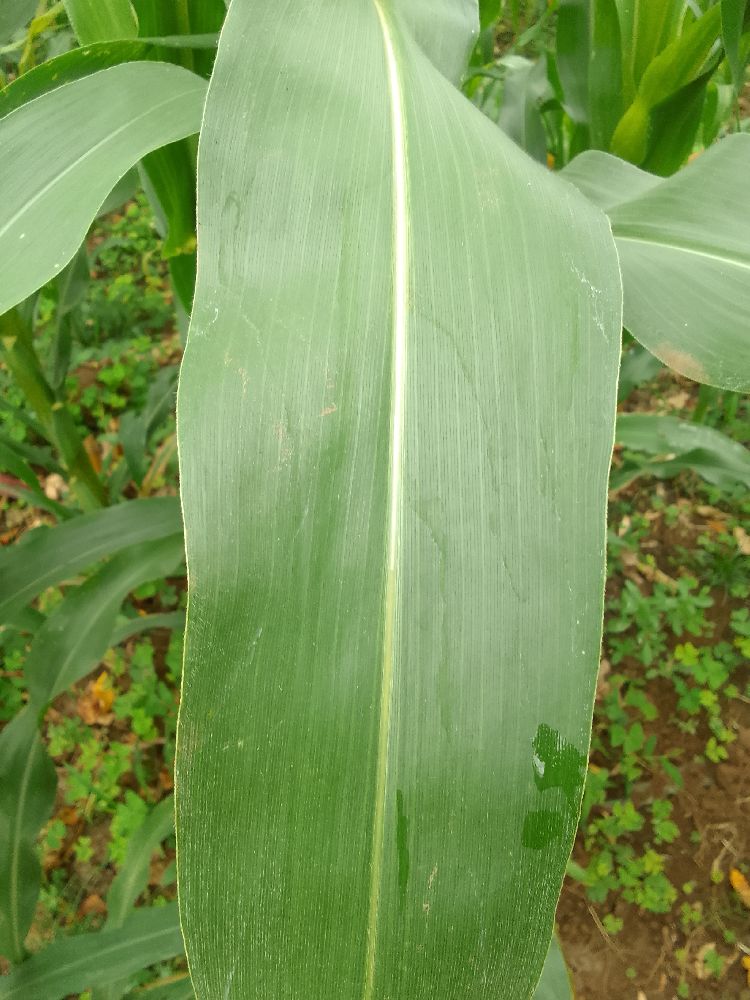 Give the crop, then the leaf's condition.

maize, healthy
